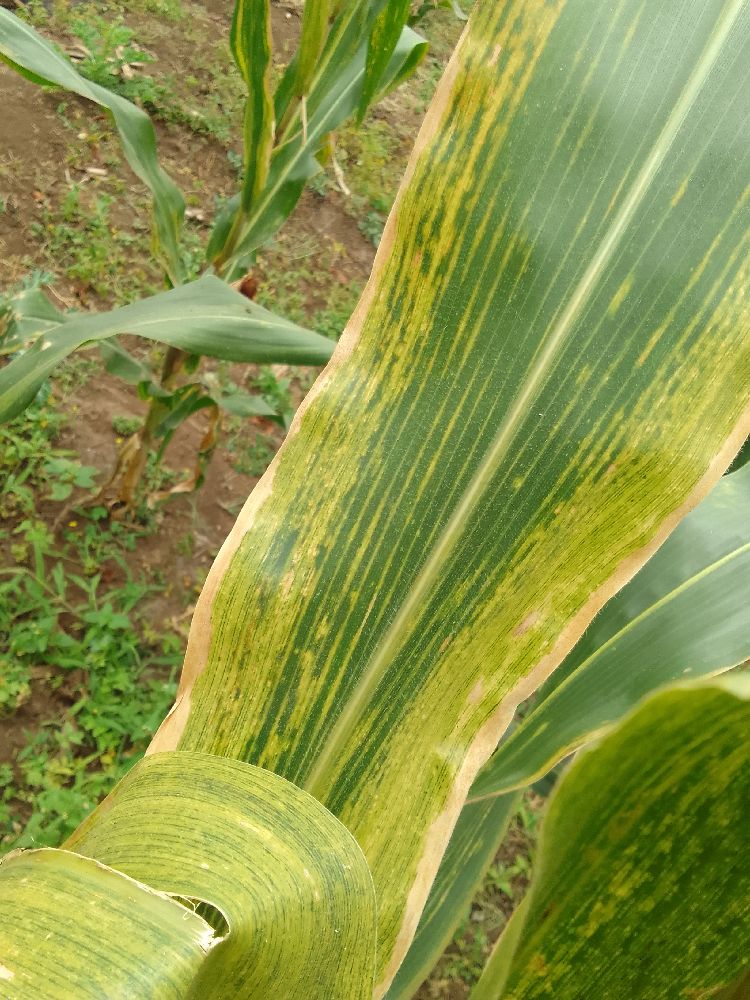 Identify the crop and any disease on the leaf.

maize, maize lethal necrosis
